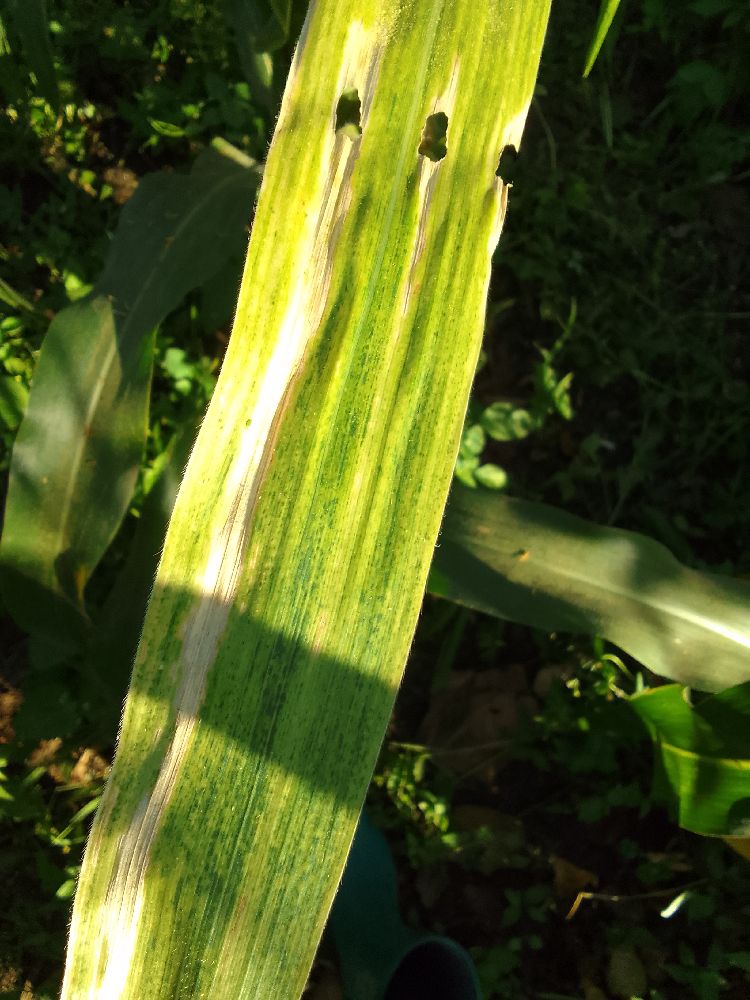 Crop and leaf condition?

maize, maize lethal necrosis
